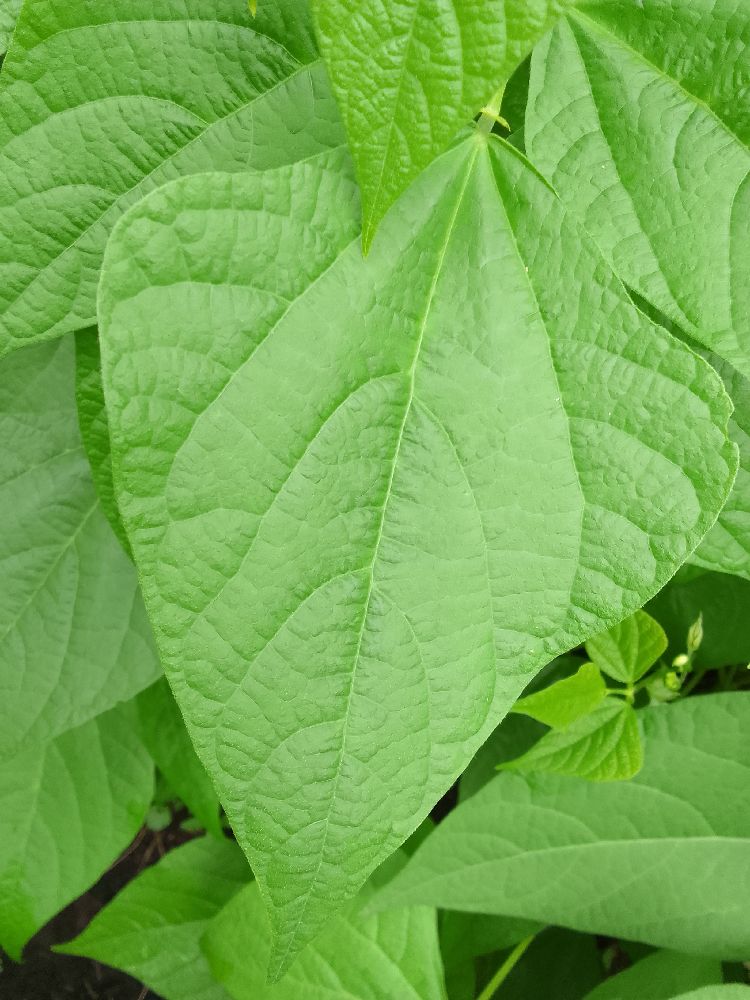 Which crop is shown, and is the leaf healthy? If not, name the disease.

common bean, healthy
